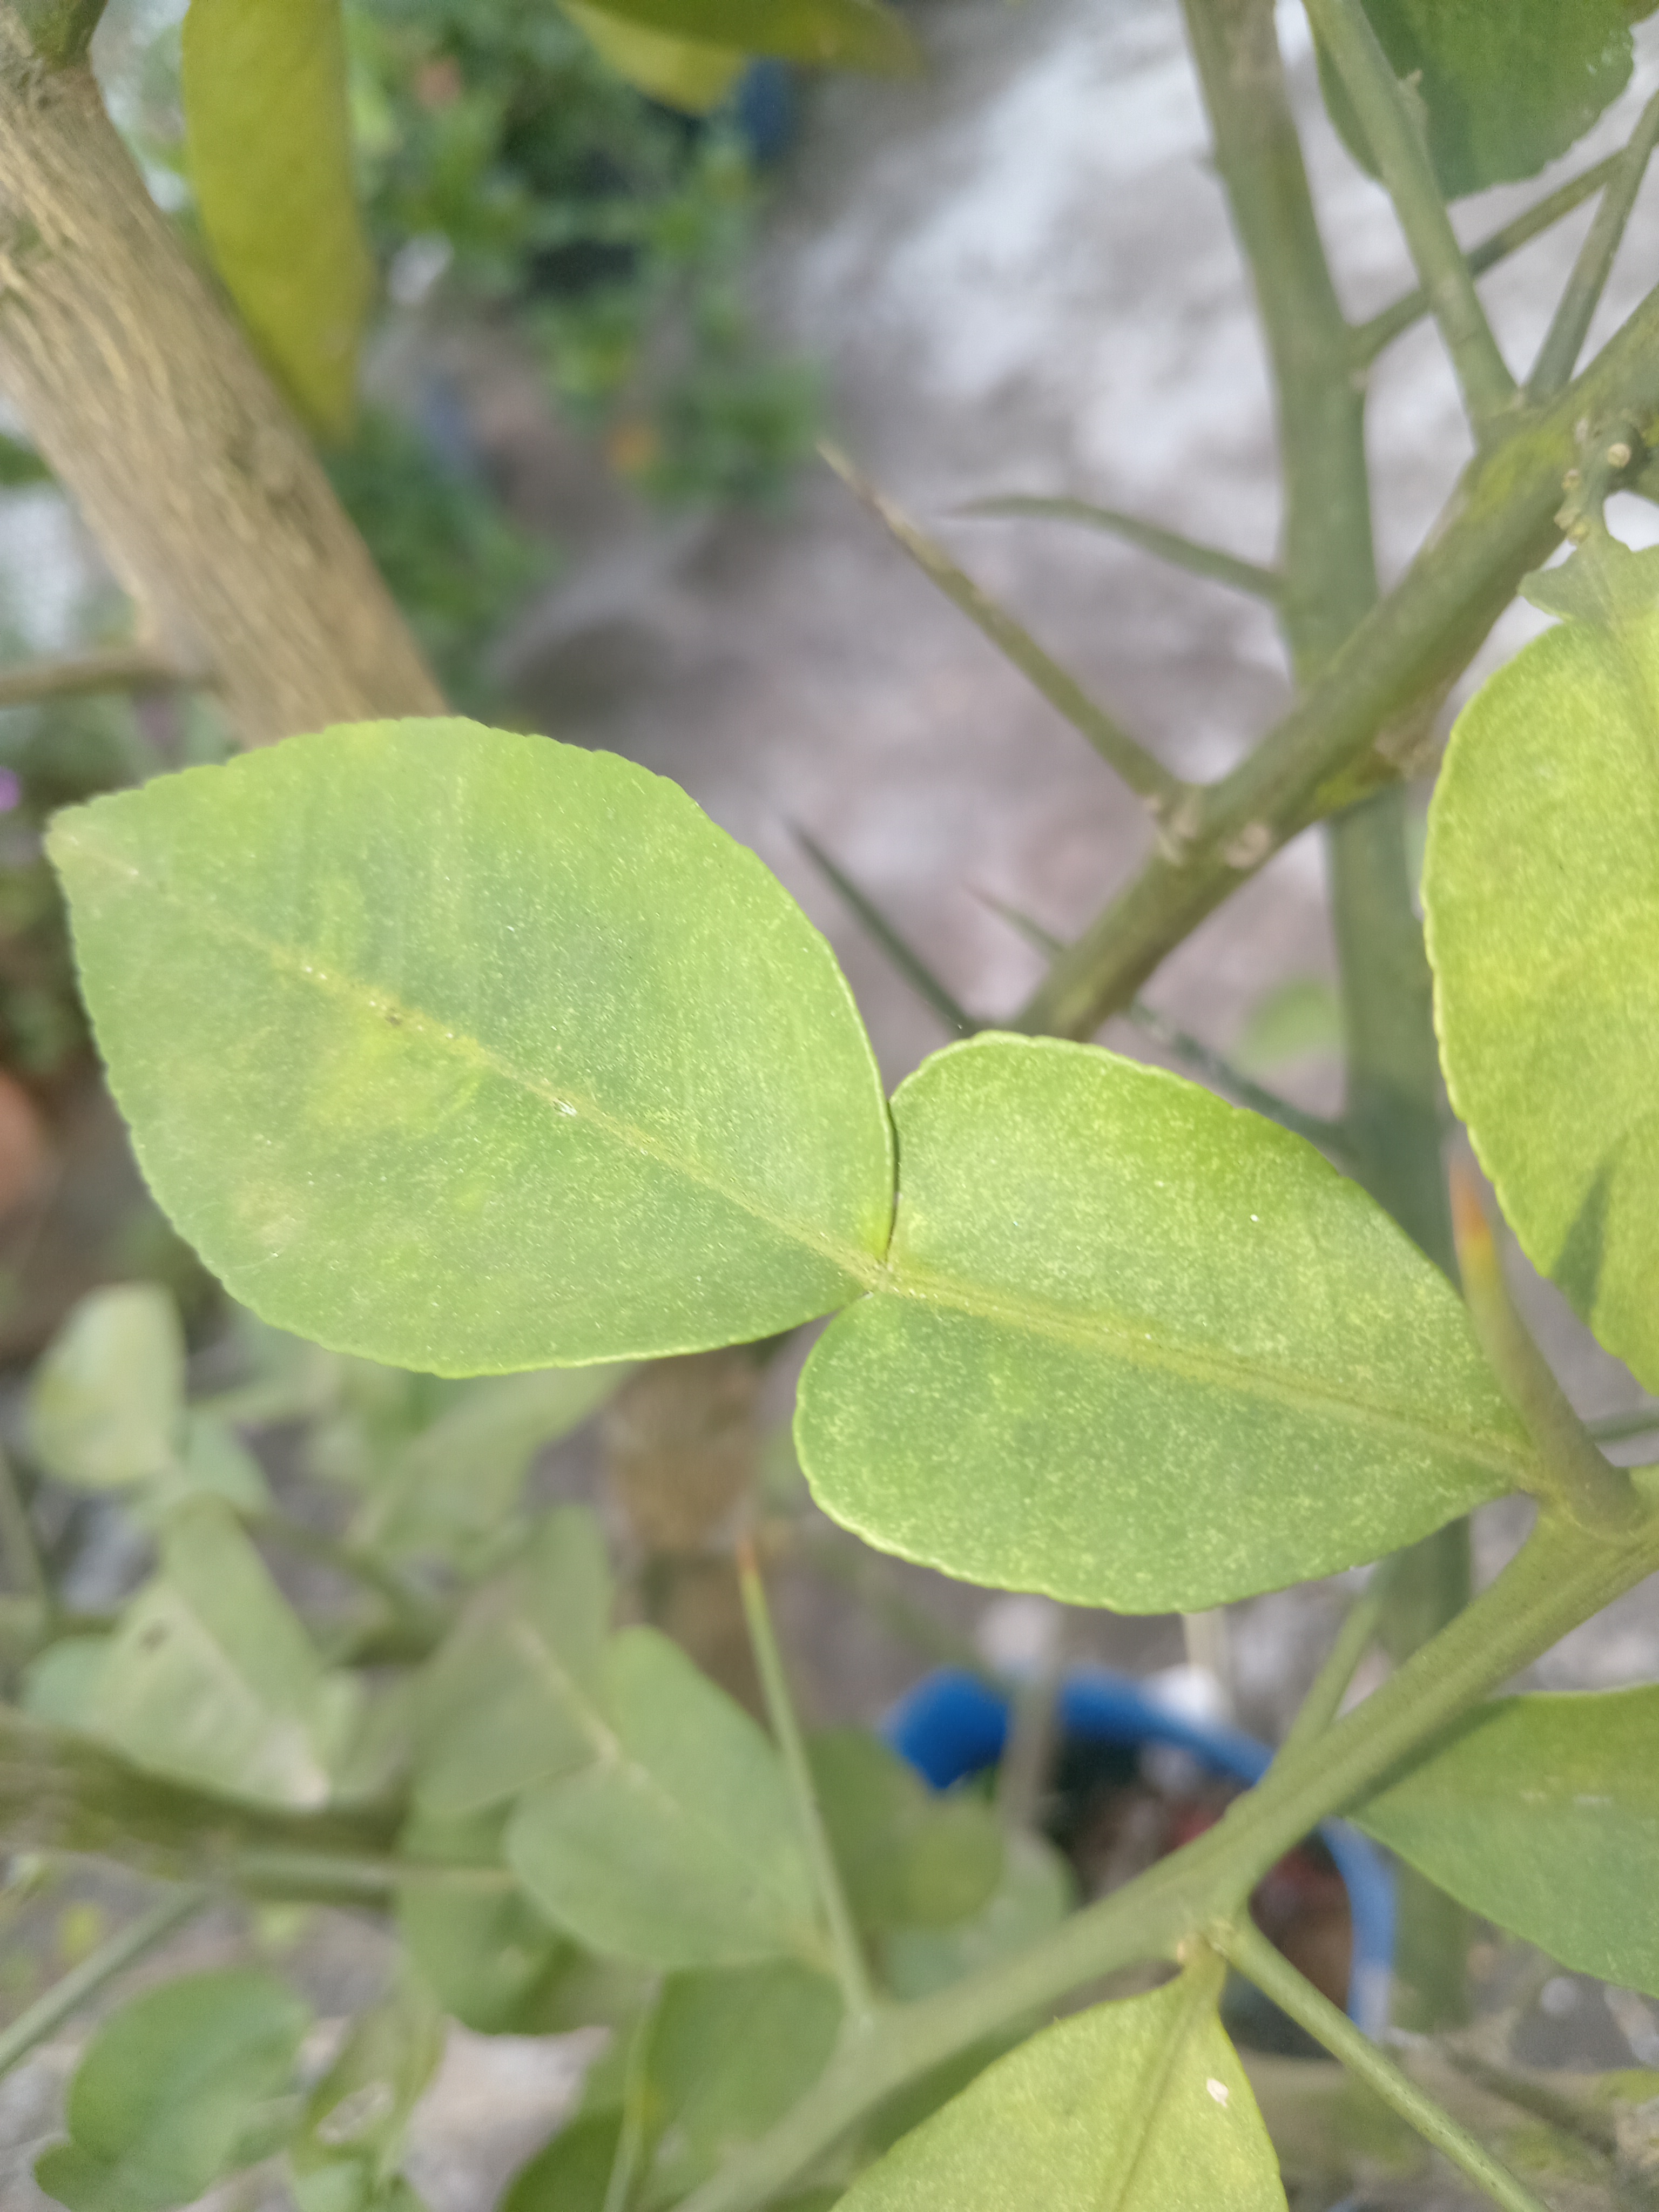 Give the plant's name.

lemon
